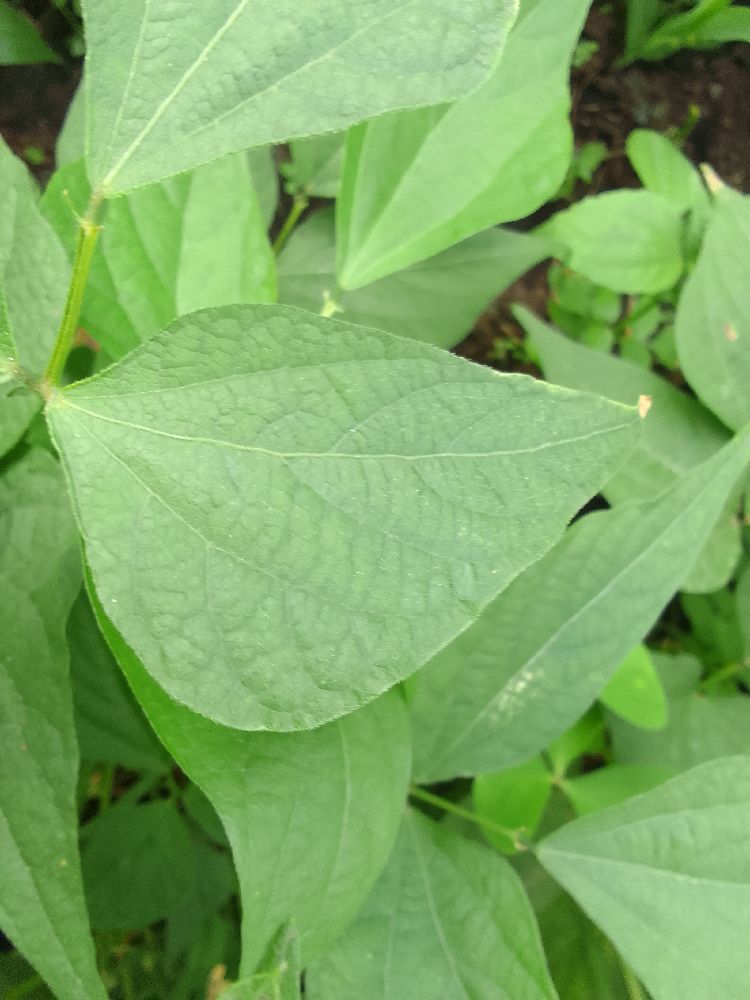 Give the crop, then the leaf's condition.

common bean, healthy
